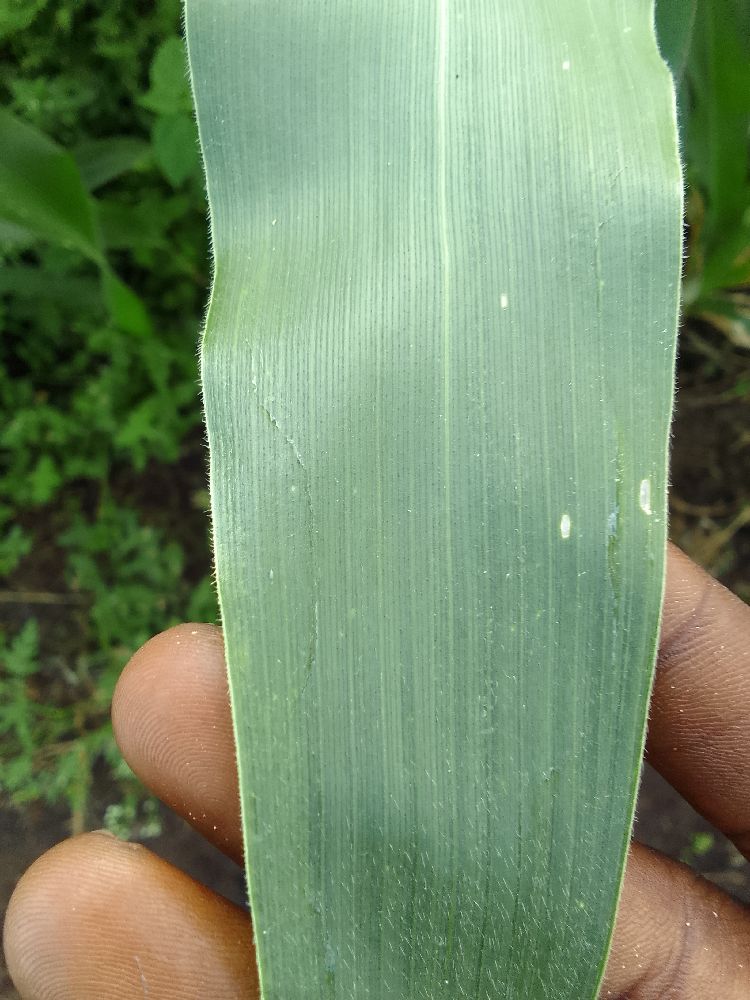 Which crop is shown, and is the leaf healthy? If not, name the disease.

maize, healthy
